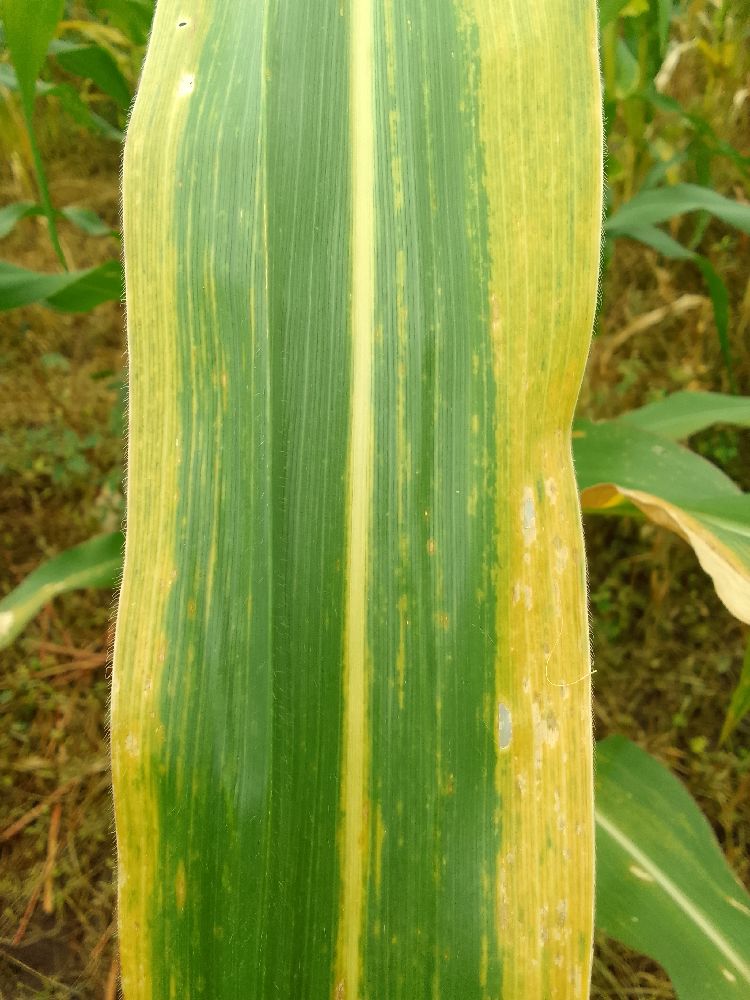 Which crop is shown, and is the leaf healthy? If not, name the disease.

maize, maize lethal necrosis
